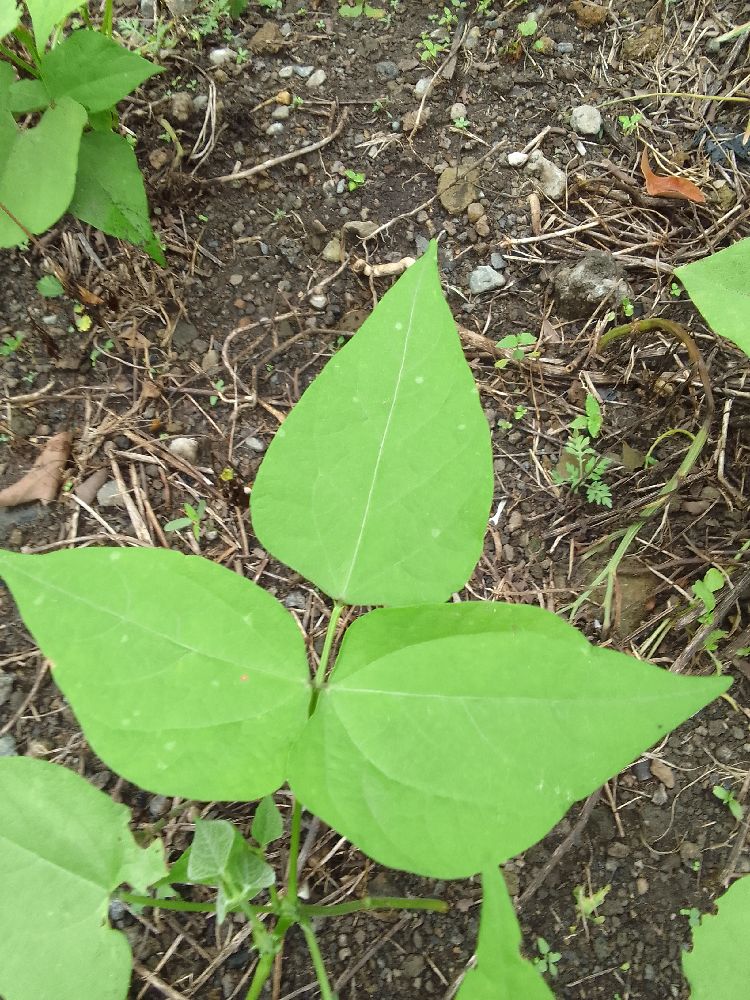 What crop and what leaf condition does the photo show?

common bean, healthy
